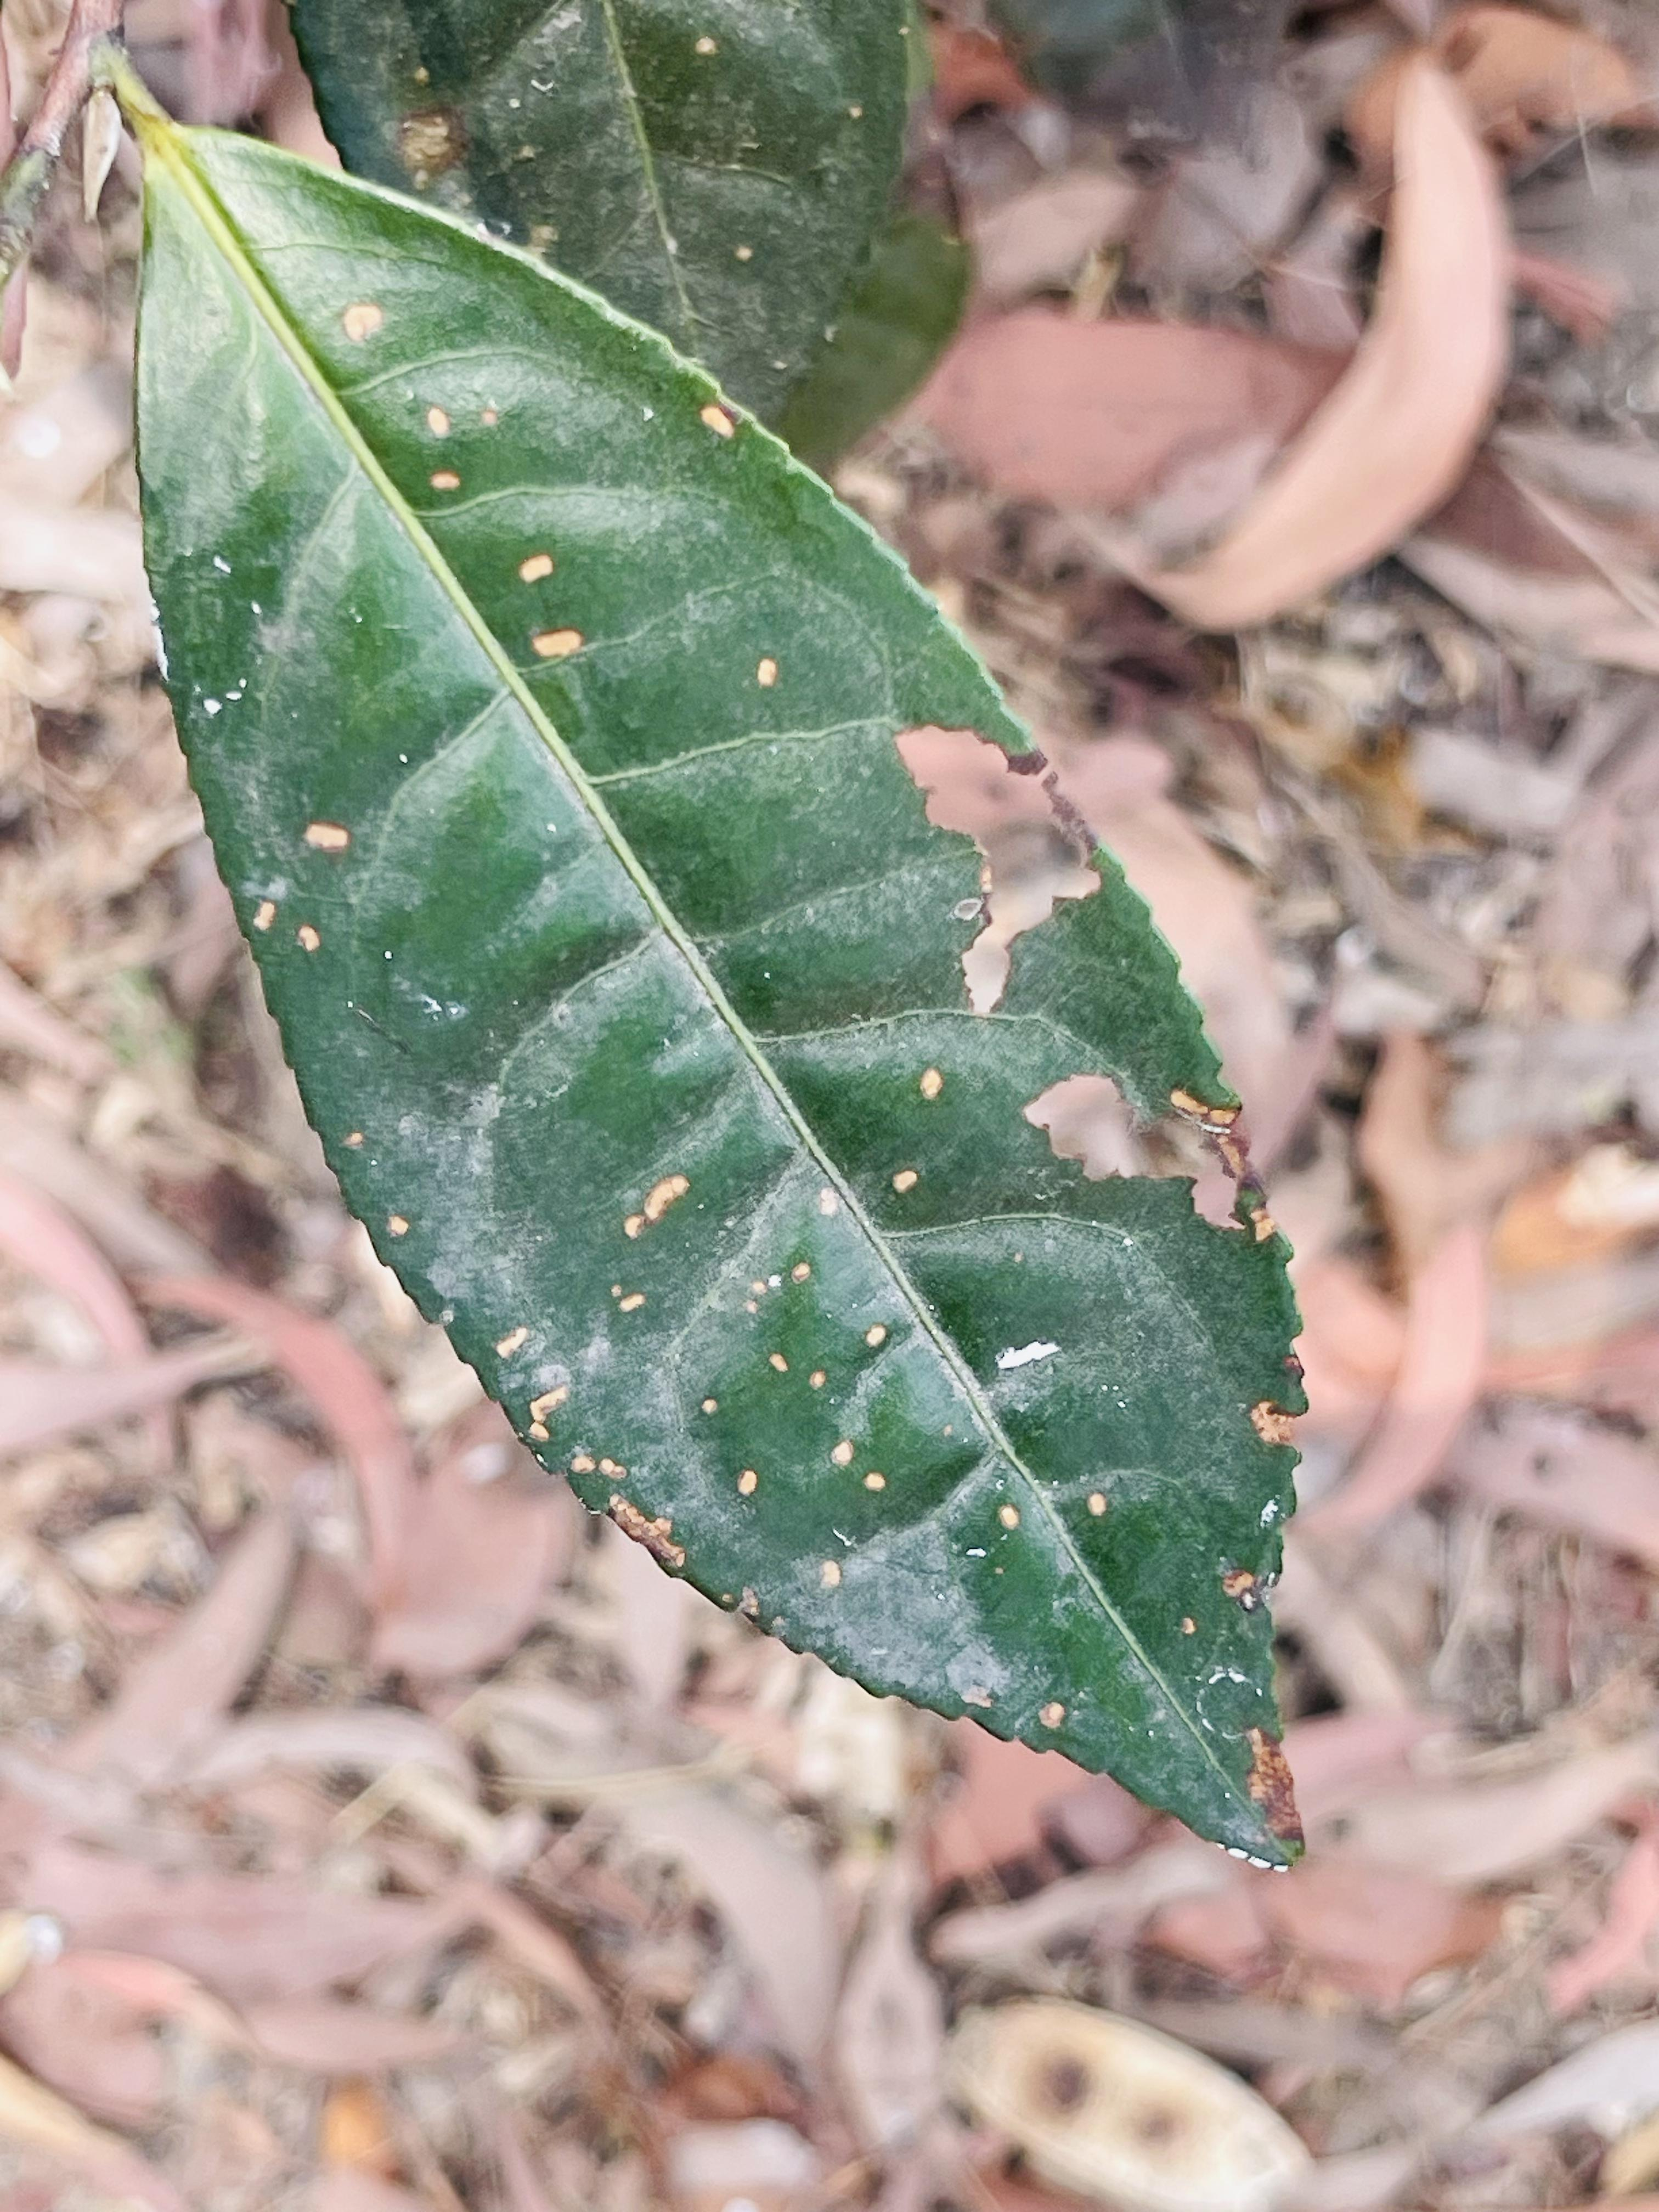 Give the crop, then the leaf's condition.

tea, red rust
